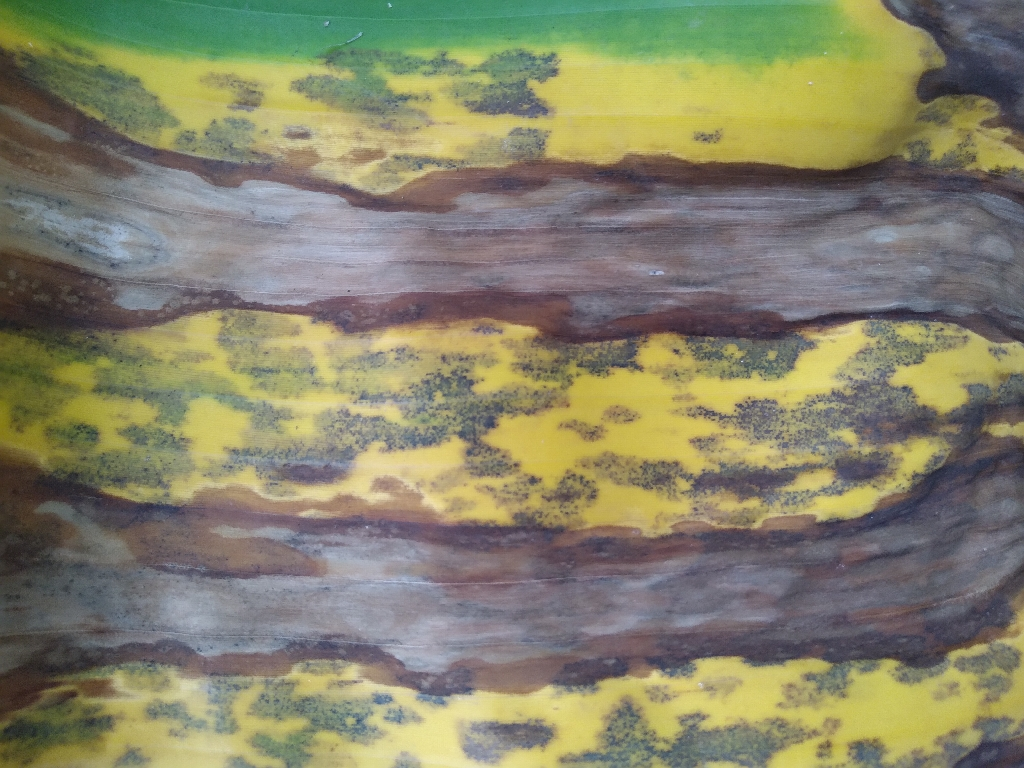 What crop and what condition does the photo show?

banana, black sigatoka
